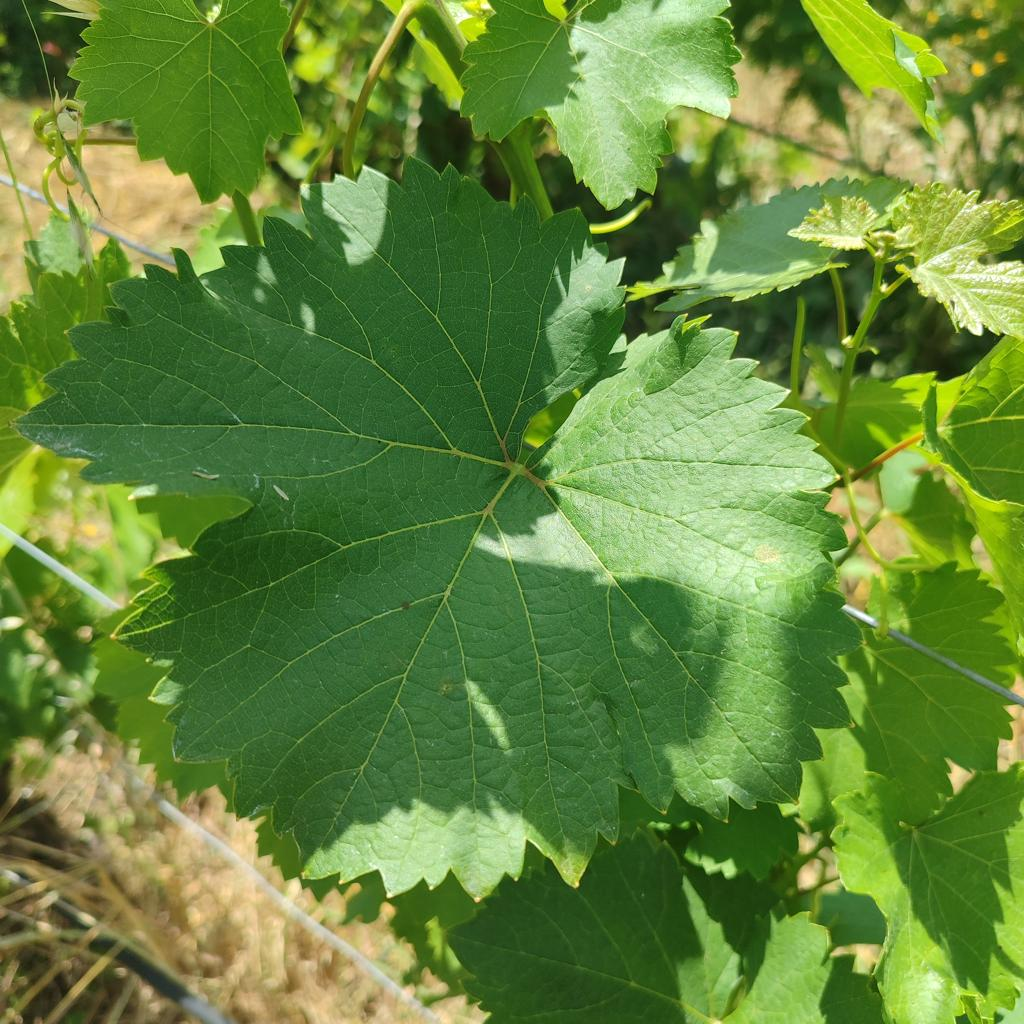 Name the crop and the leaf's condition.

grapevine, healthy
